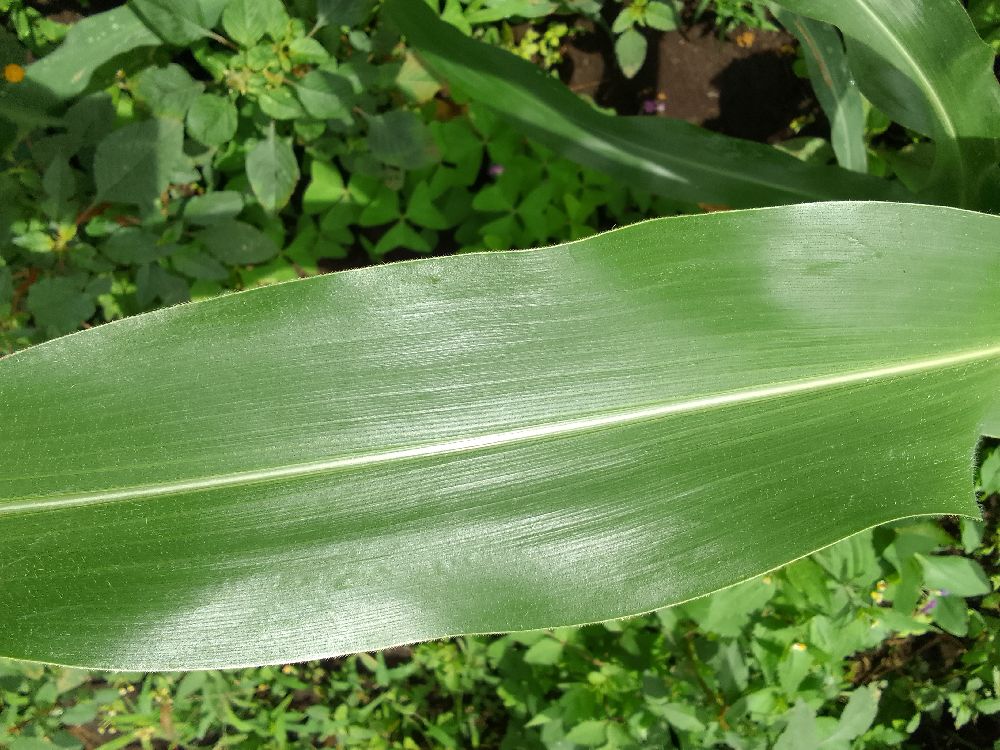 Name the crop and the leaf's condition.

maize, healthy
